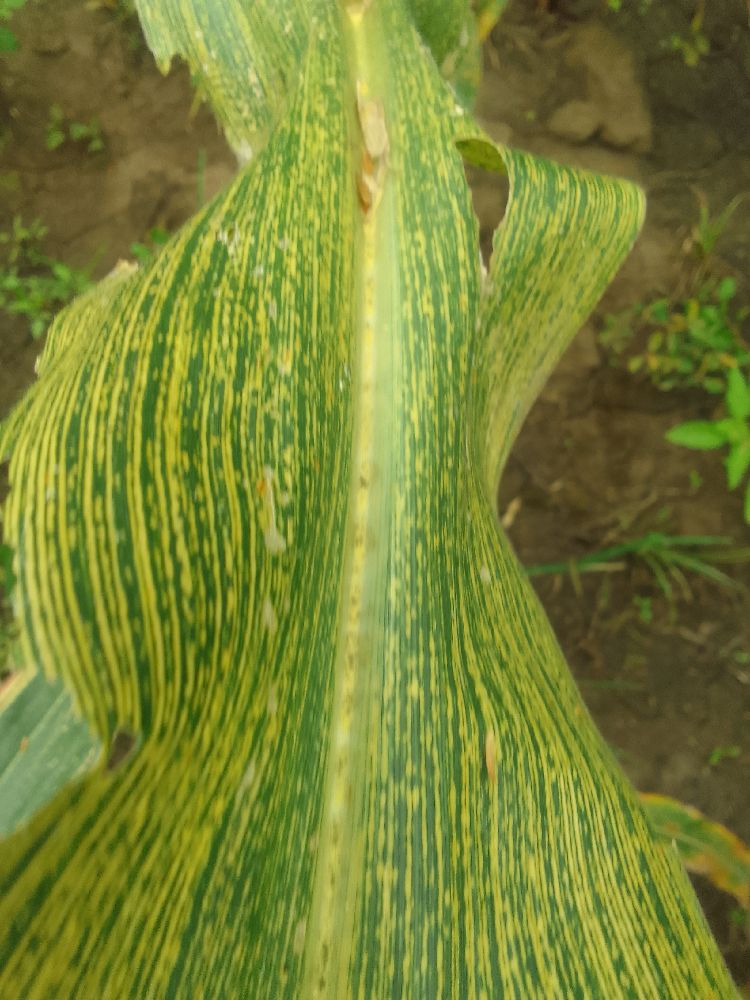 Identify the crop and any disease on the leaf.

maize, maize streak virus
